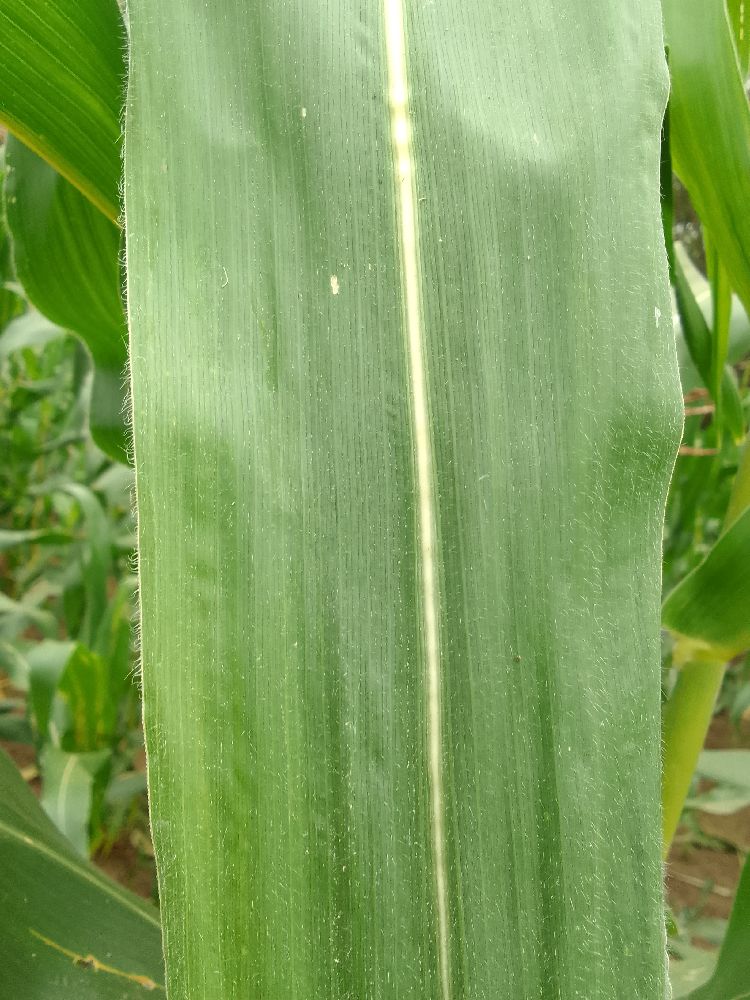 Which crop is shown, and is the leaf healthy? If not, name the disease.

maize, healthy
